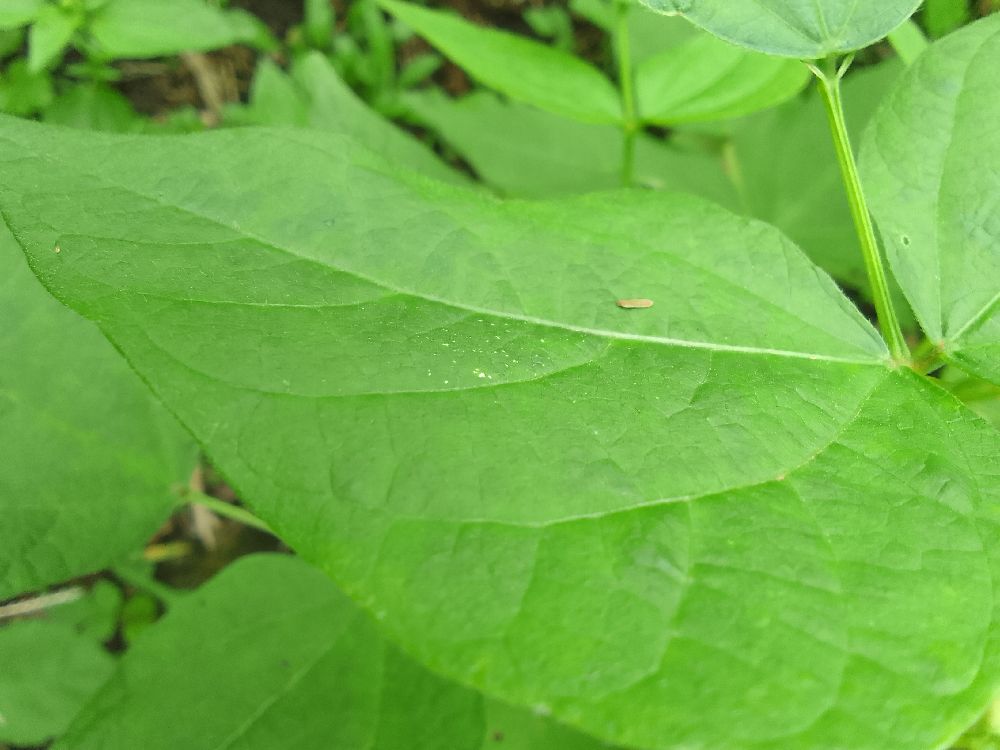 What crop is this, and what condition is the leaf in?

common bean, healthy
